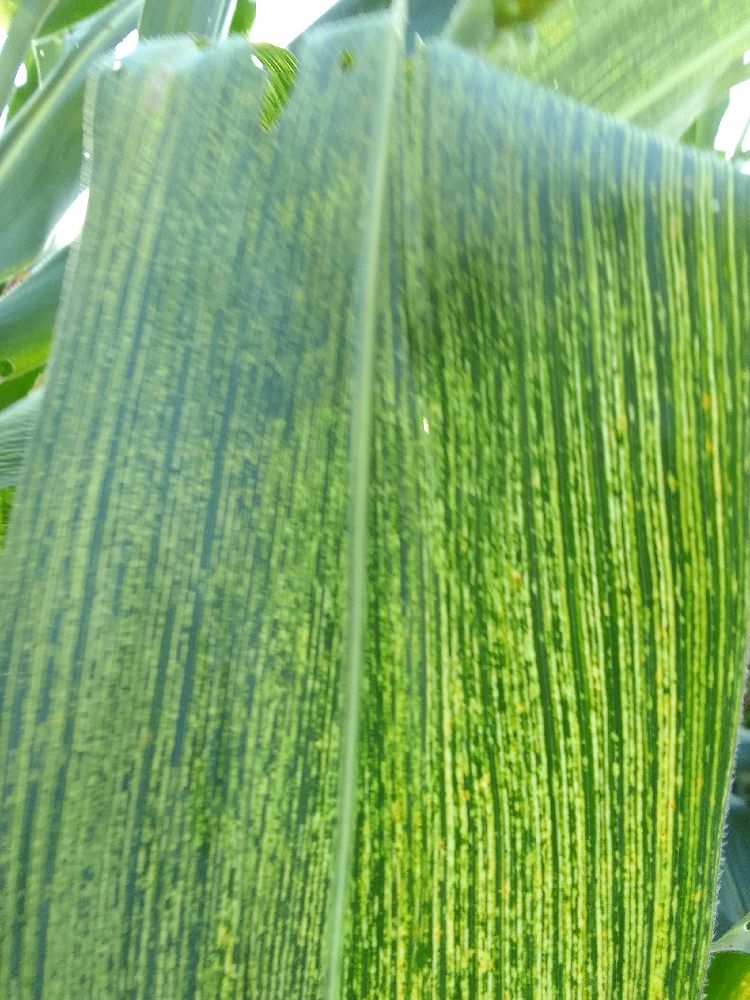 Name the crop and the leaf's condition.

maize, maize streak virus
